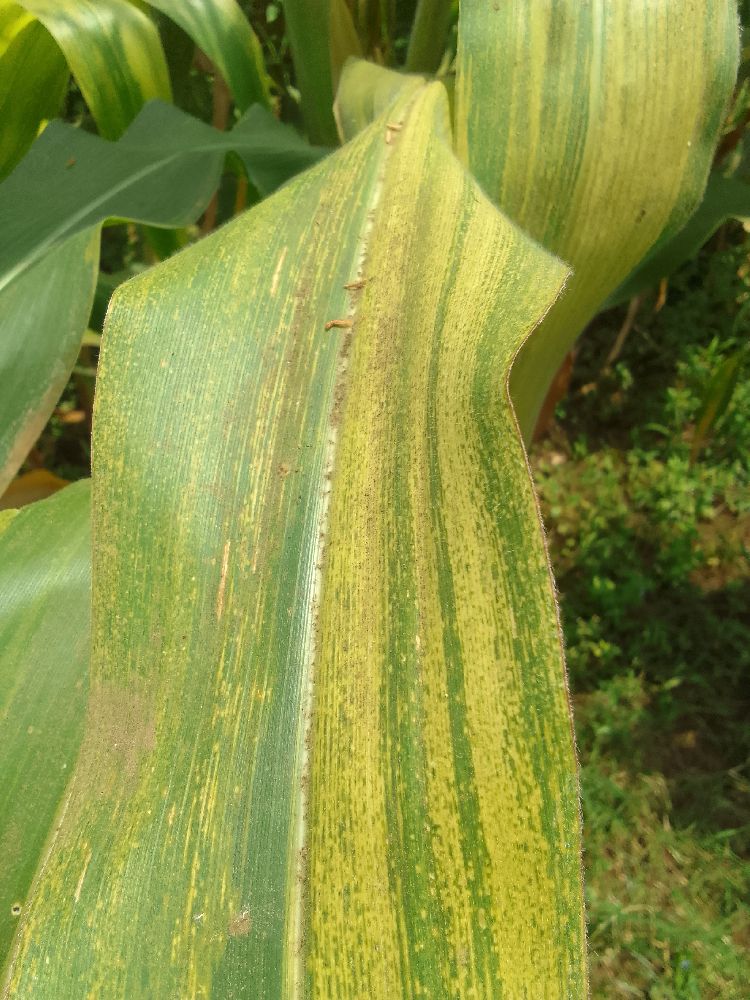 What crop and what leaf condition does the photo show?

maize, maize lethal necrosis
